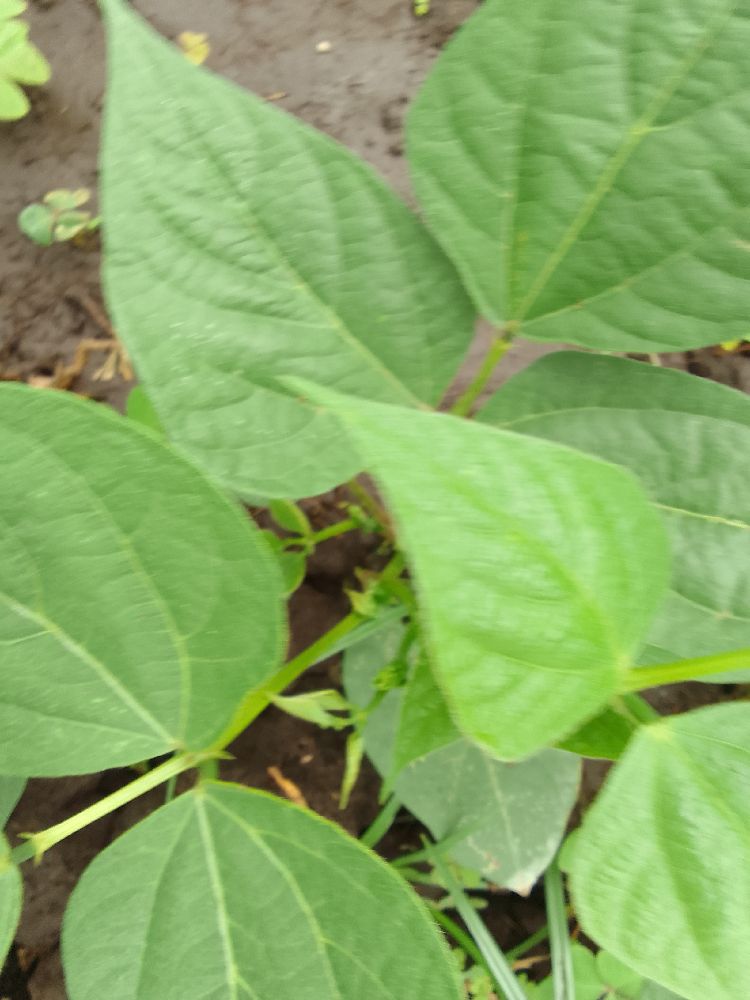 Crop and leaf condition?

common bean, healthy
